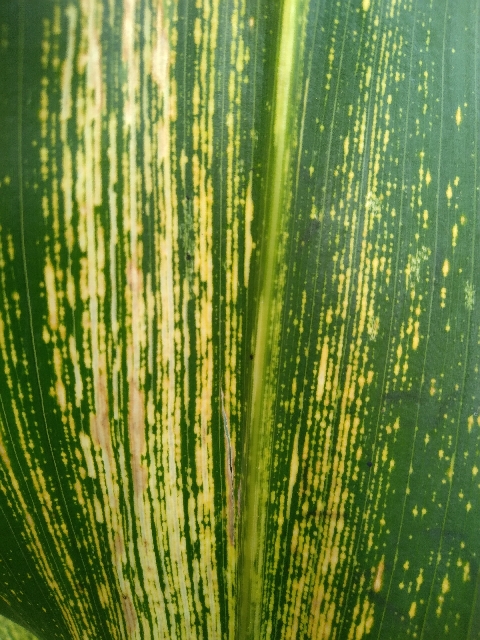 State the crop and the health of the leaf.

maize, maize streak virus
